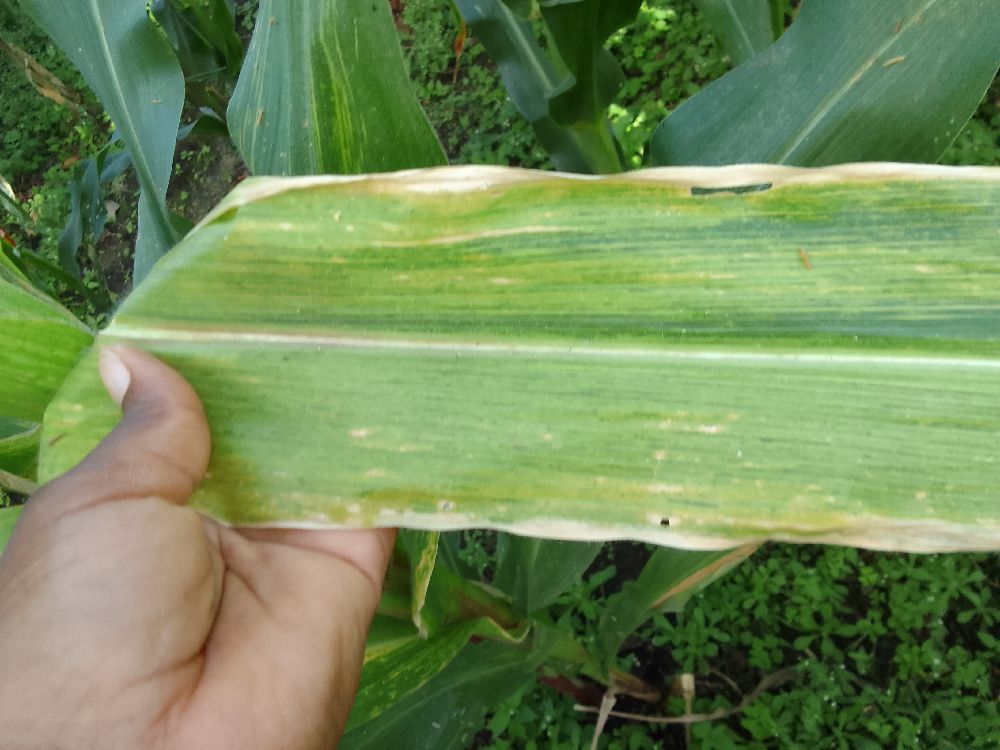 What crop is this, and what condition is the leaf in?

maize, maize lethal necrosis
